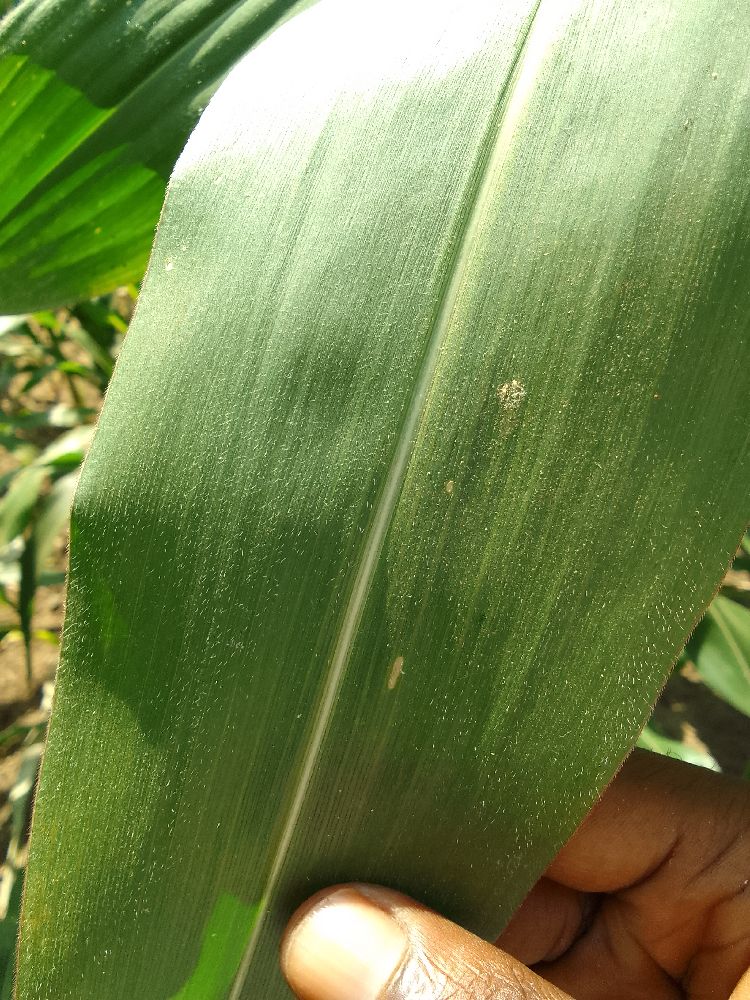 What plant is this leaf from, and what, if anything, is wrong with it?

maize, healthy
